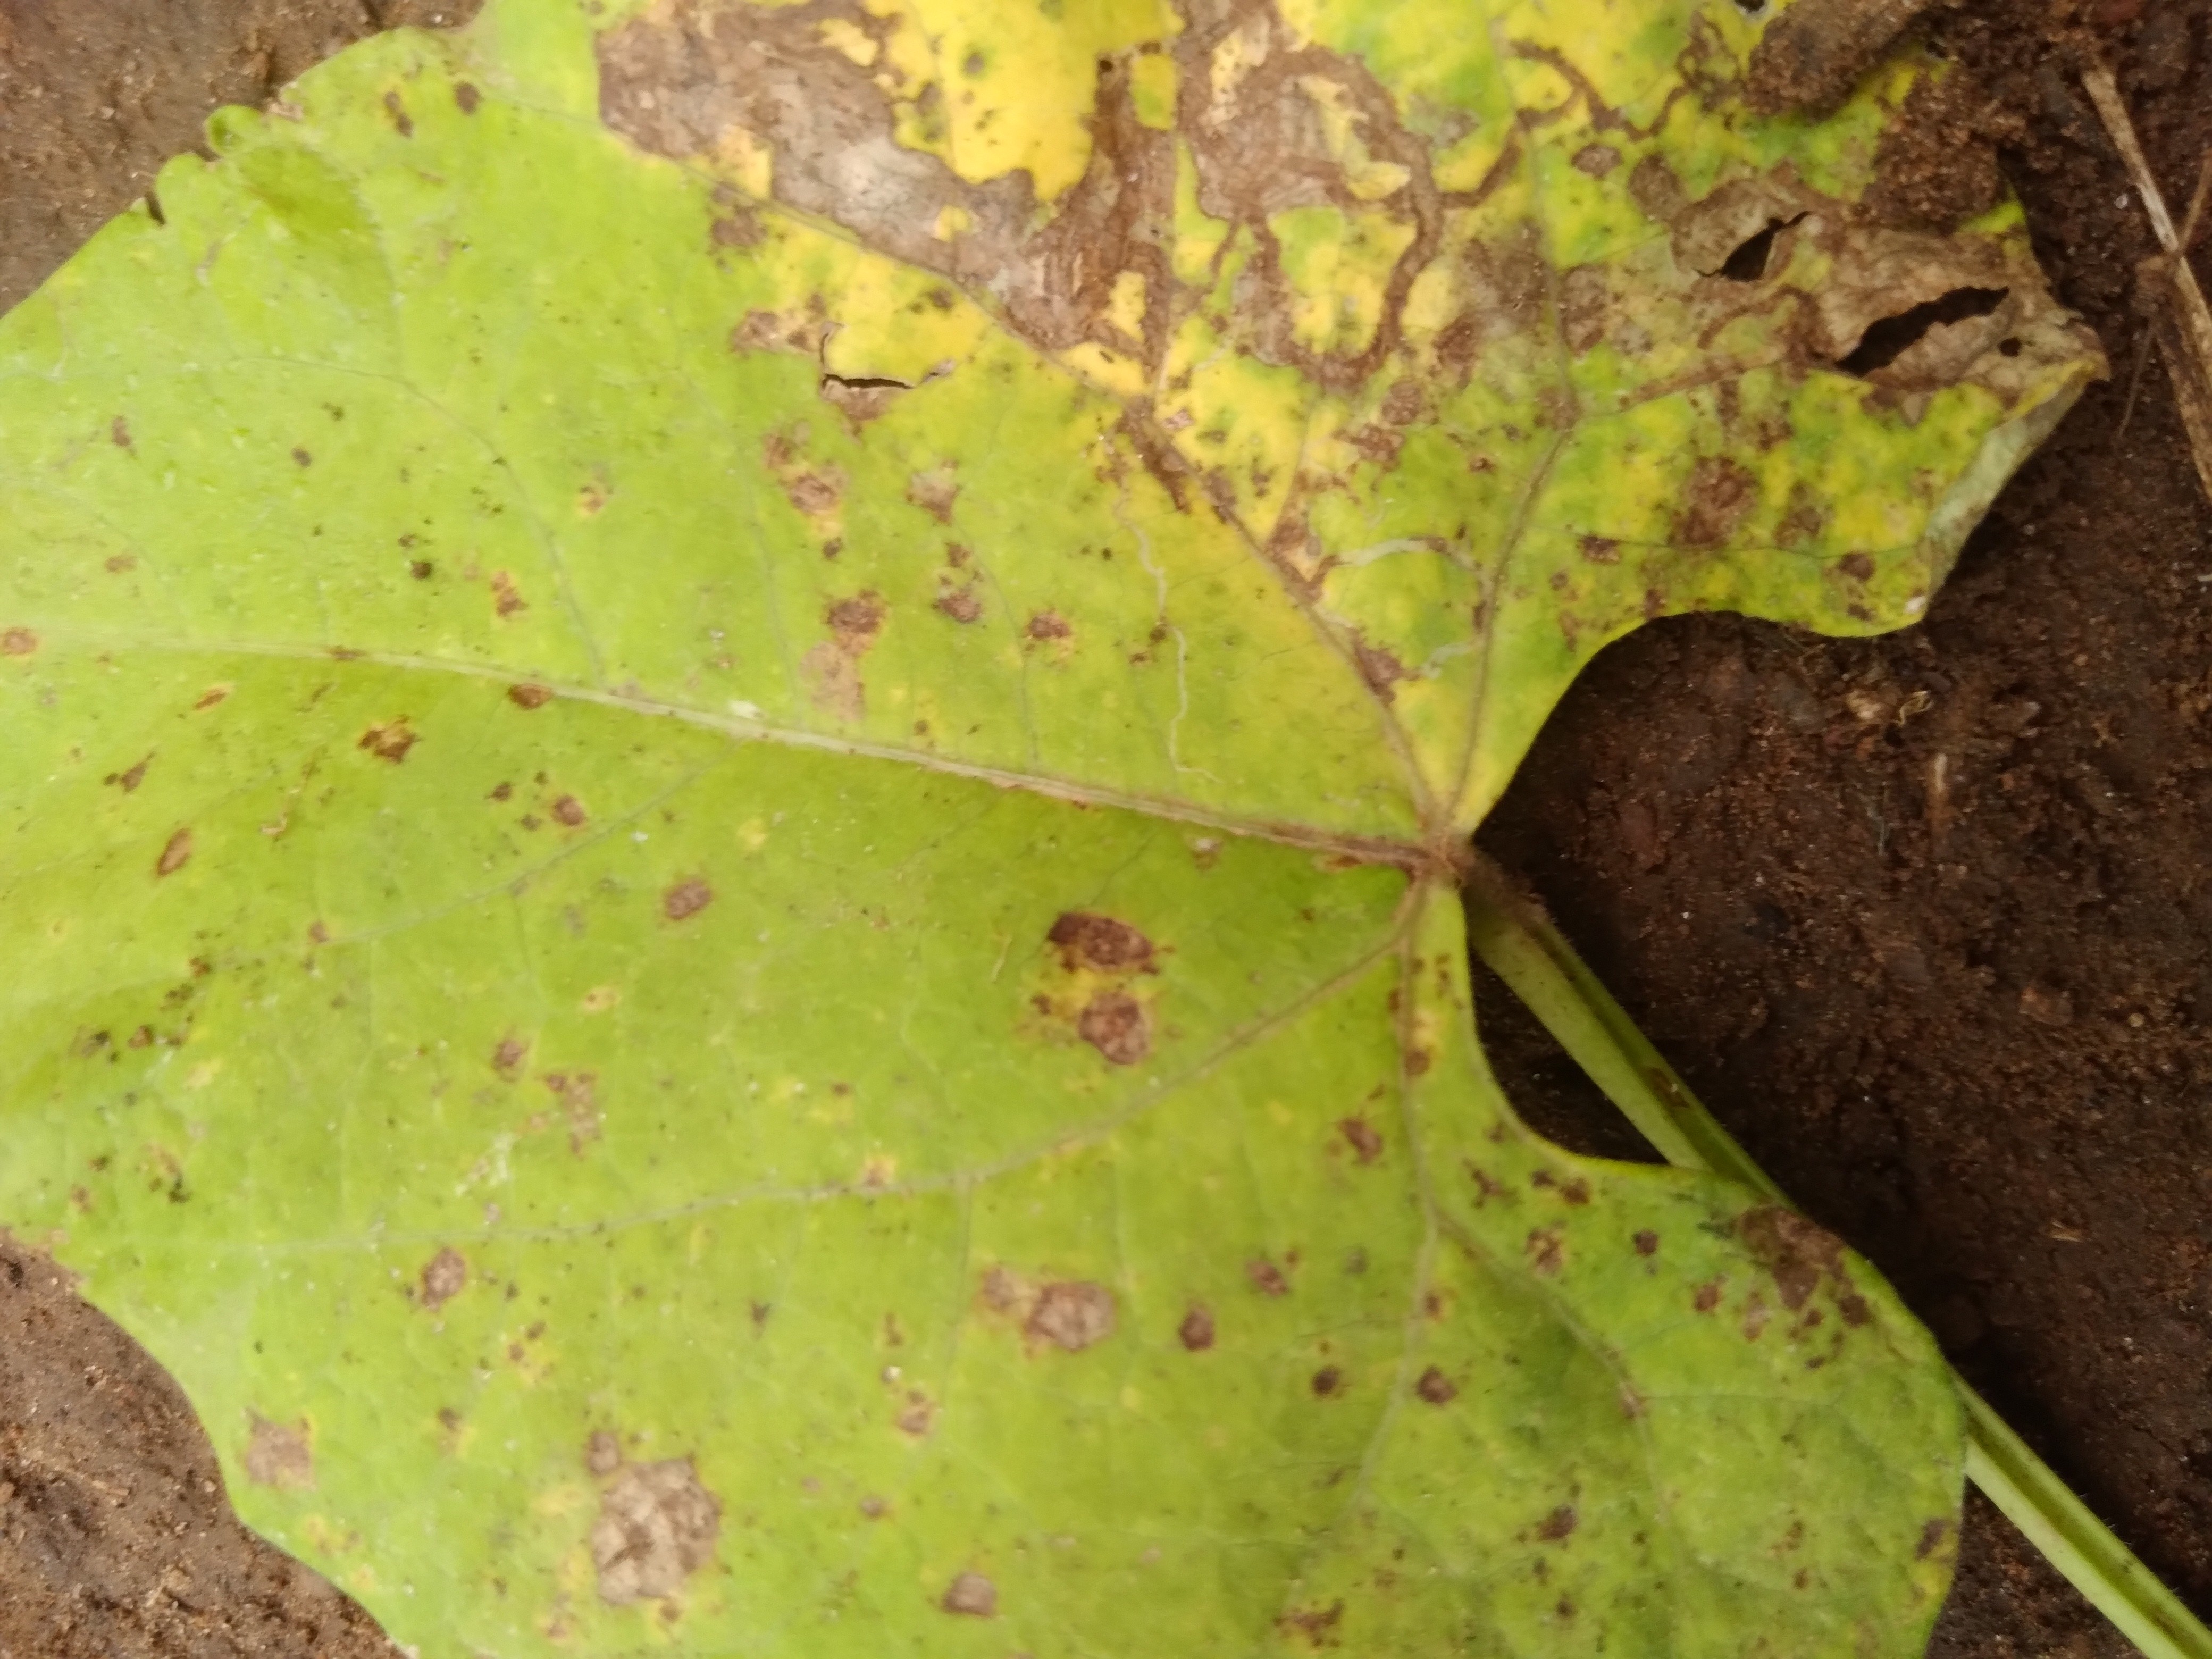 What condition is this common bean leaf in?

rust
